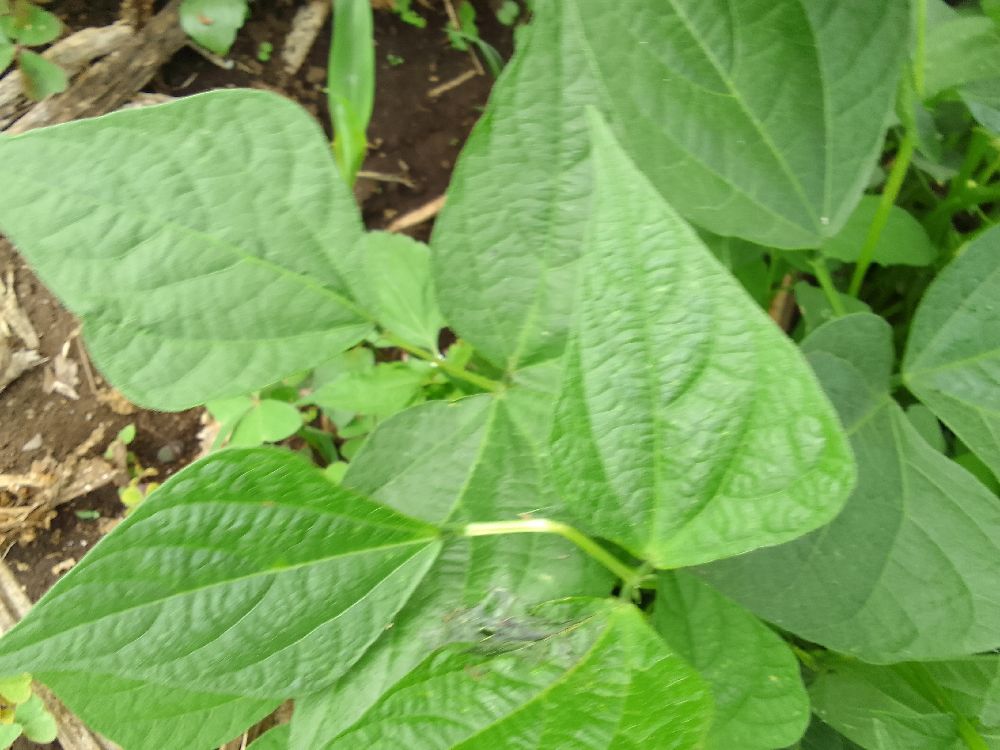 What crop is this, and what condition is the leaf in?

common bean, bean rust
